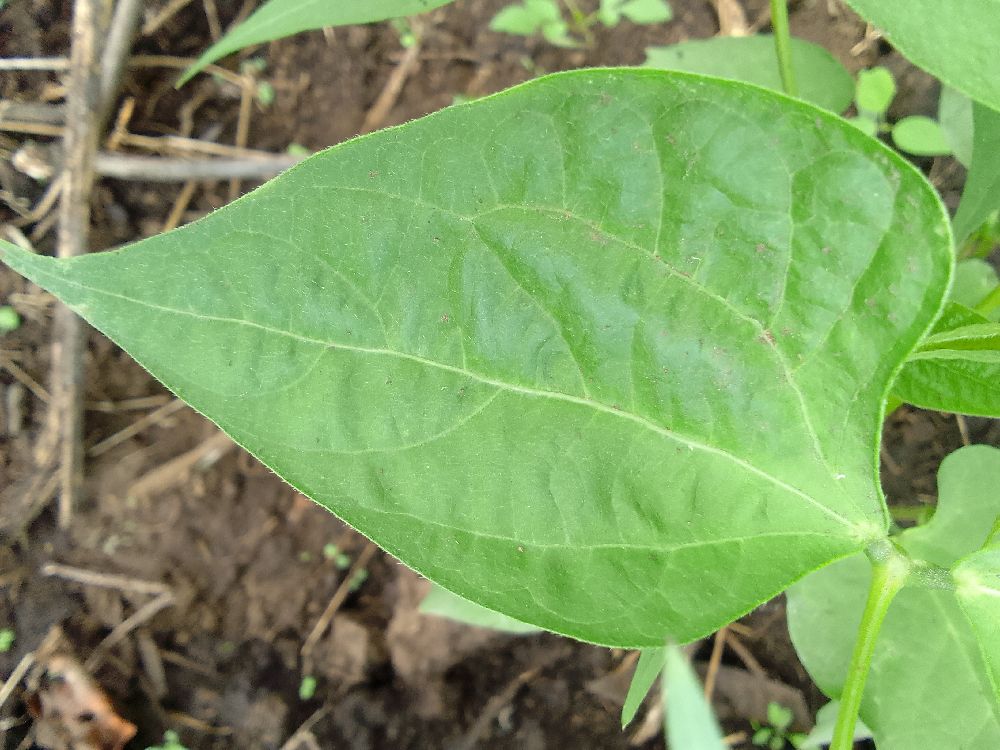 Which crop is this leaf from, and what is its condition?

common bean, healthy
